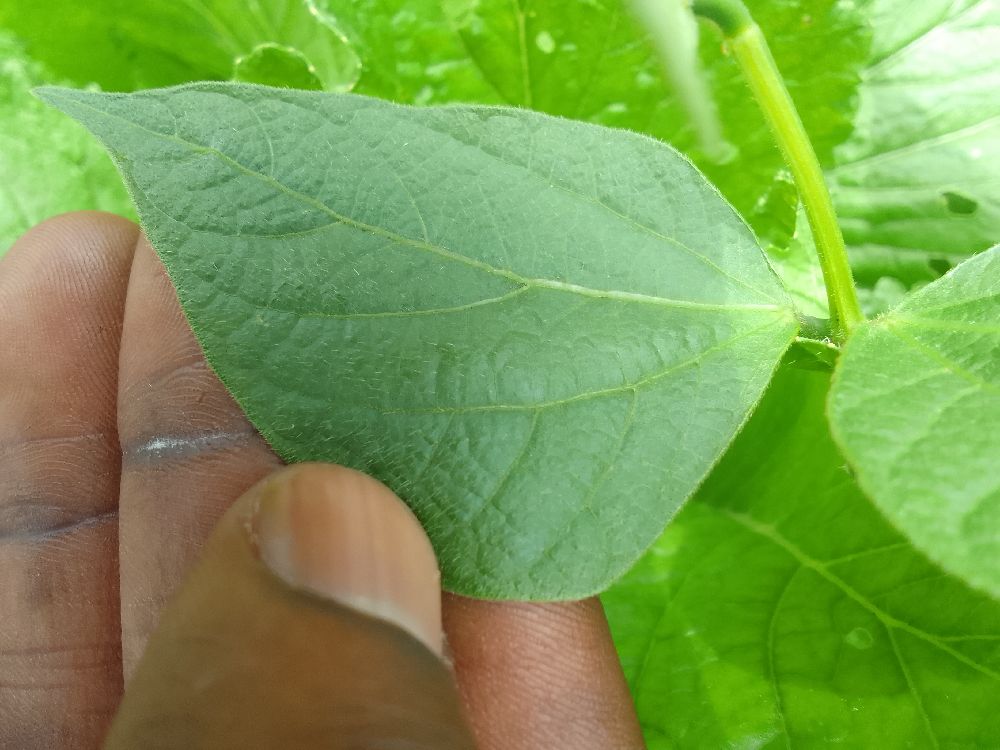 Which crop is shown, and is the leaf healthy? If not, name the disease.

common bean, healthy
